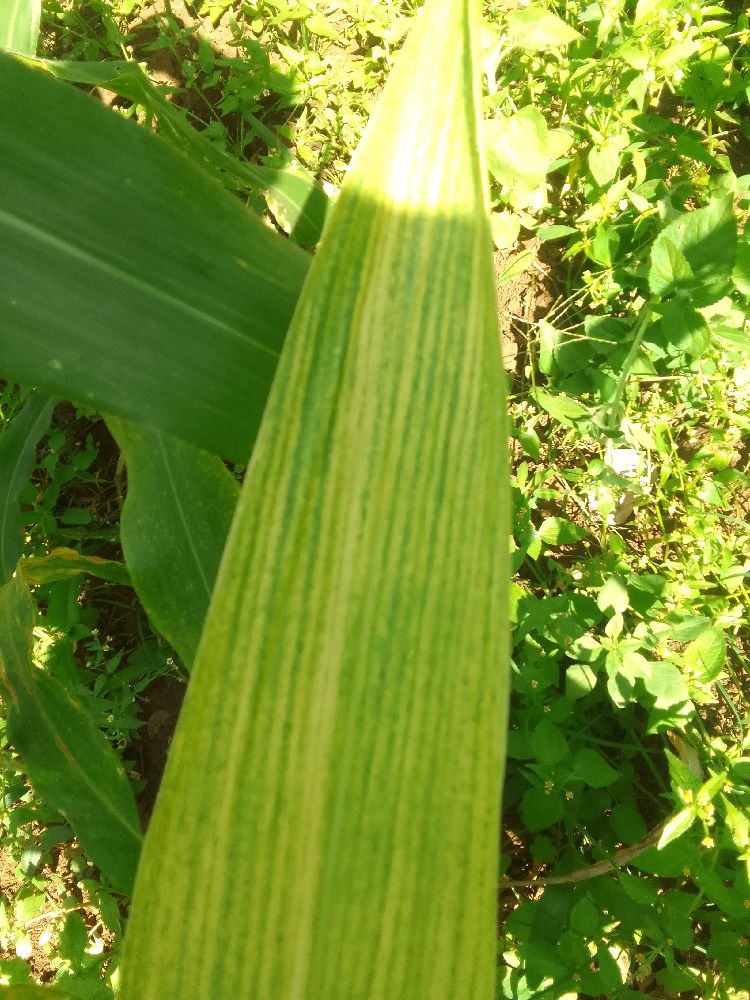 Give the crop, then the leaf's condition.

maize, maize lethal necrosis
